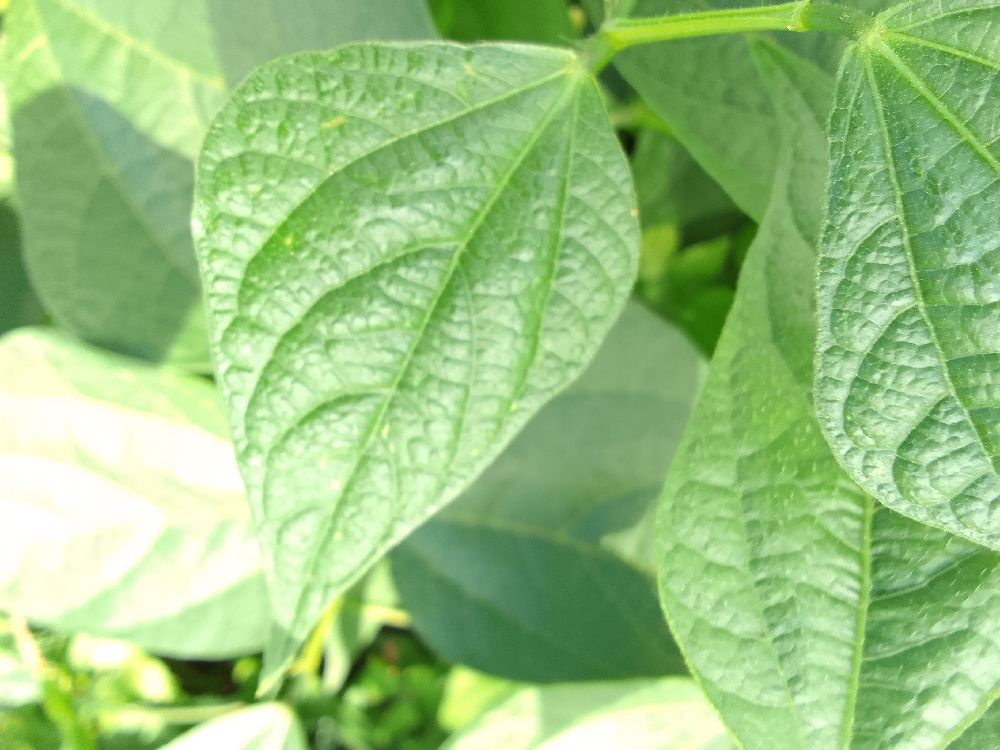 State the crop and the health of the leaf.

common bean, healthy
